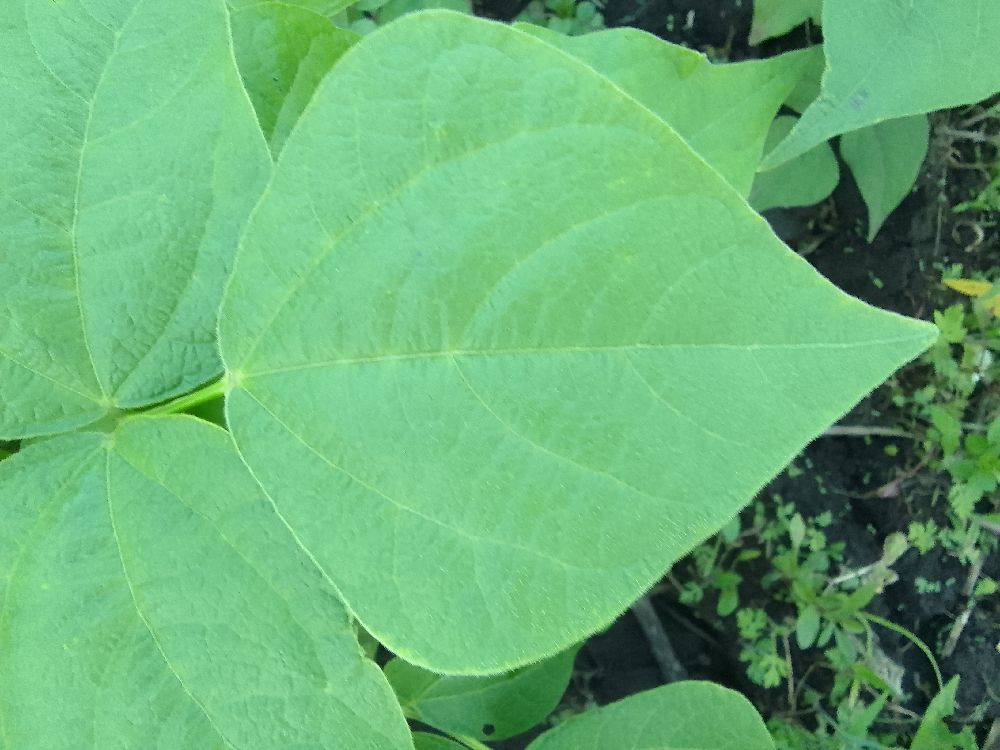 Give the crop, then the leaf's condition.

common bean, healthy
